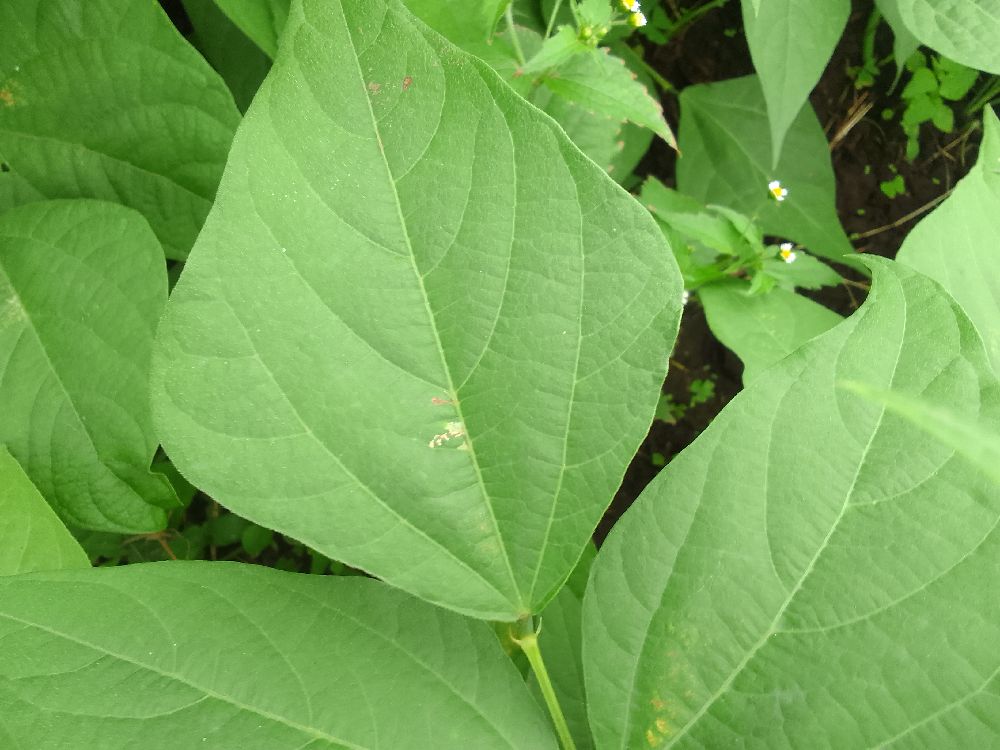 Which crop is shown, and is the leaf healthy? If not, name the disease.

common bean, healthy
